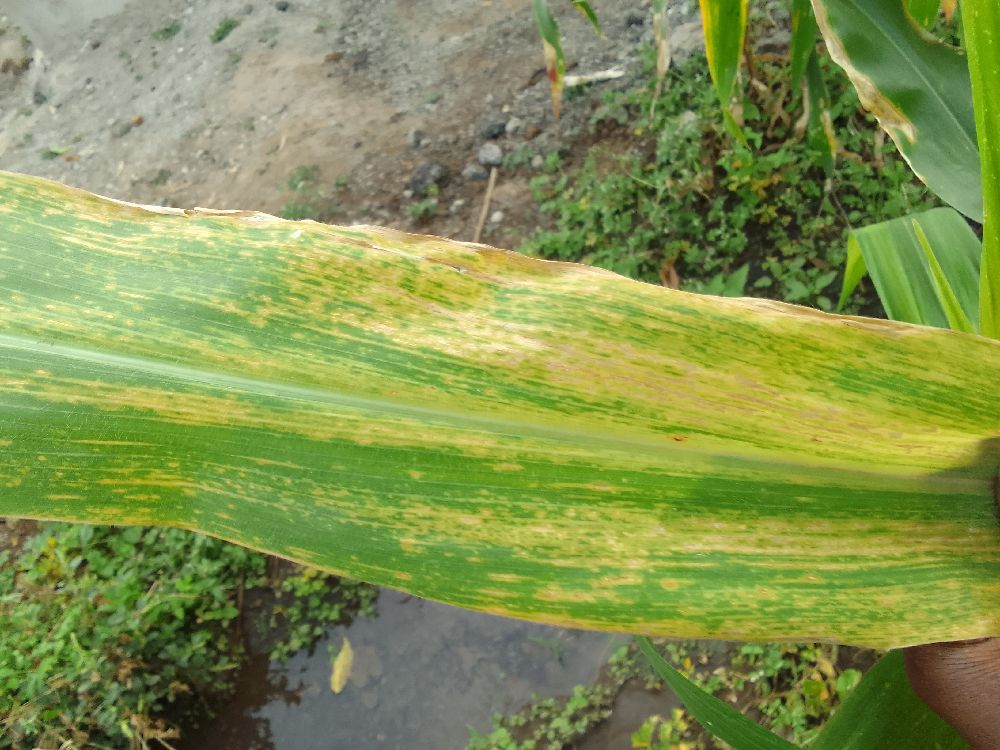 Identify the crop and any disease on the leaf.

maize, maize lethal necrosis
